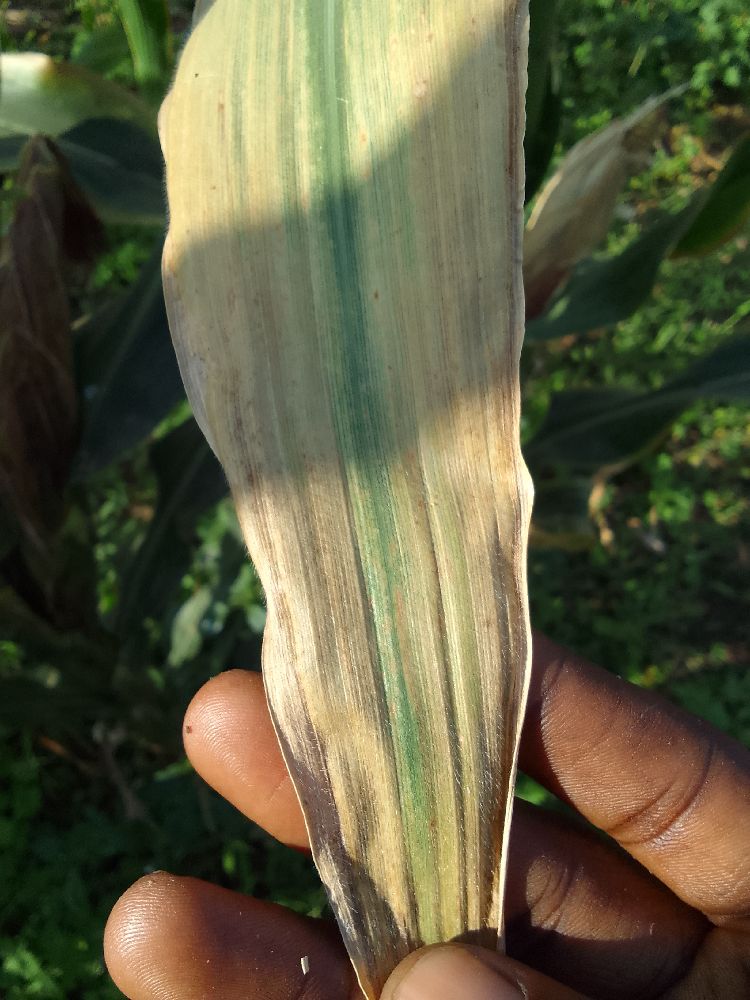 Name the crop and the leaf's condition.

maize, maize lethal necrosis
